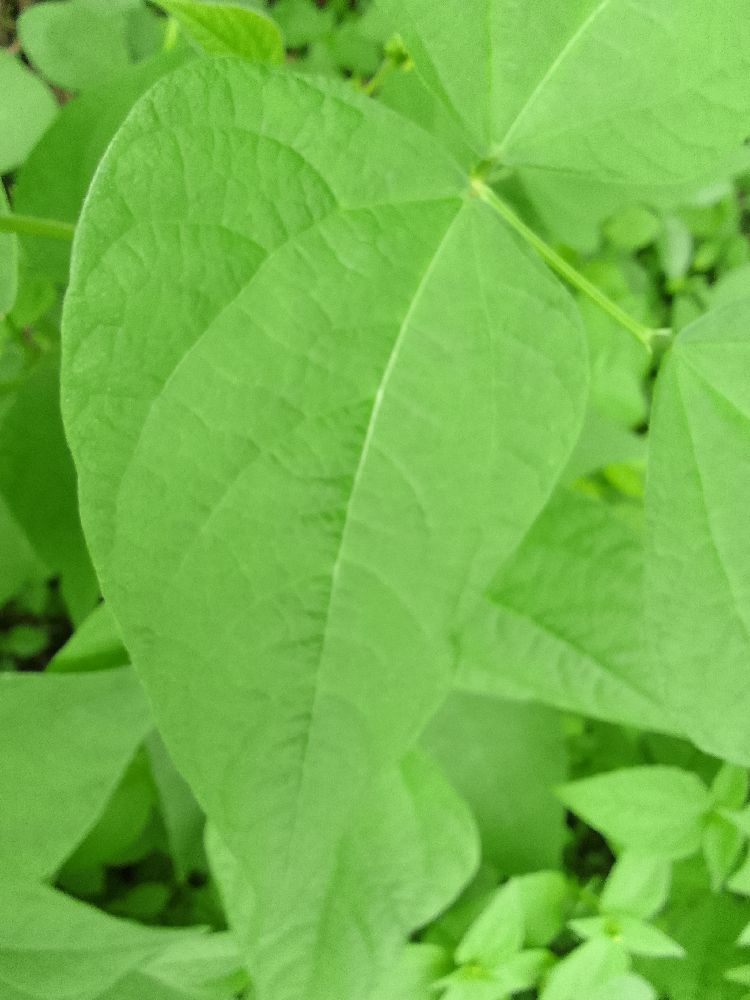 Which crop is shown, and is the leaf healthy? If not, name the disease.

common bean, healthy
